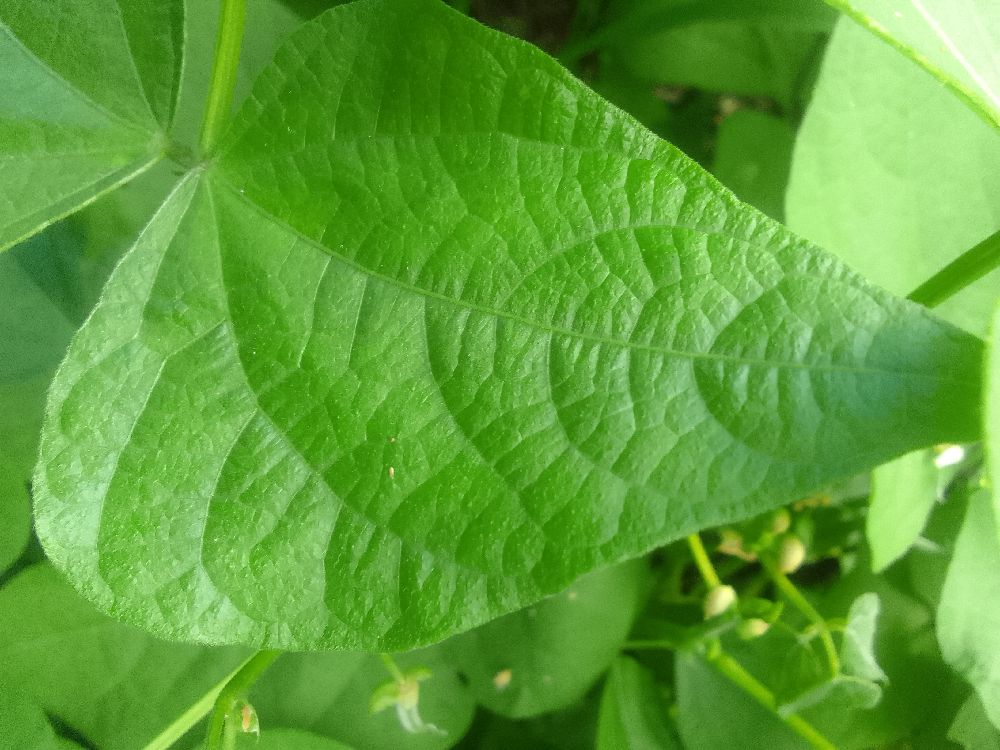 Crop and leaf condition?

common bean, healthy
